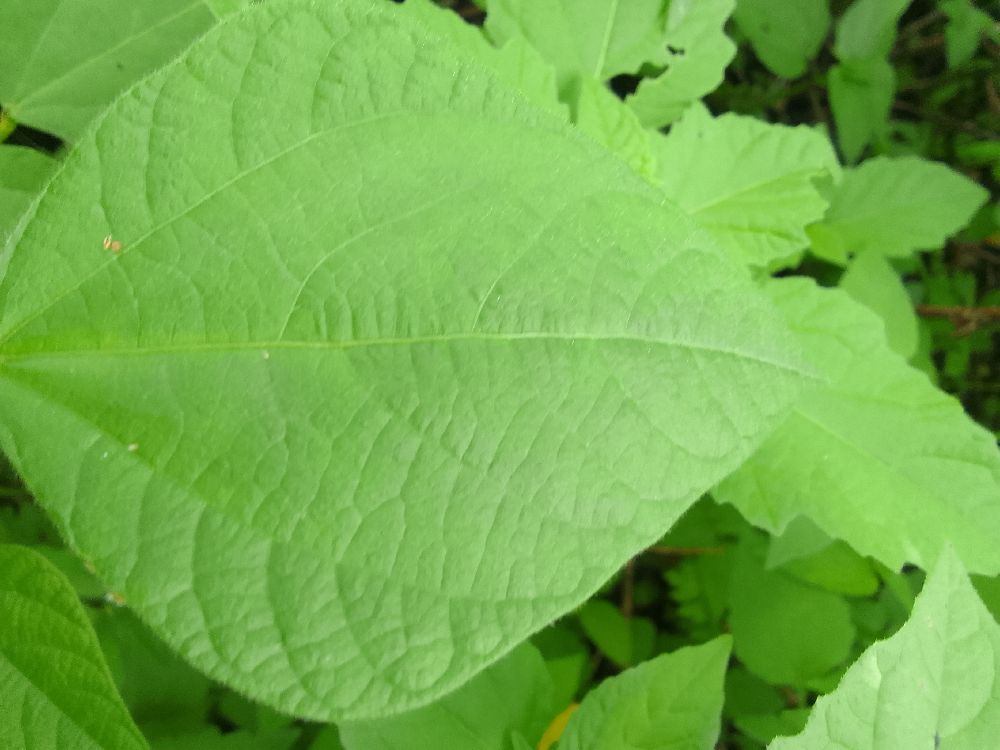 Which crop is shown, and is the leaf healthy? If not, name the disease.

common bean, healthy
